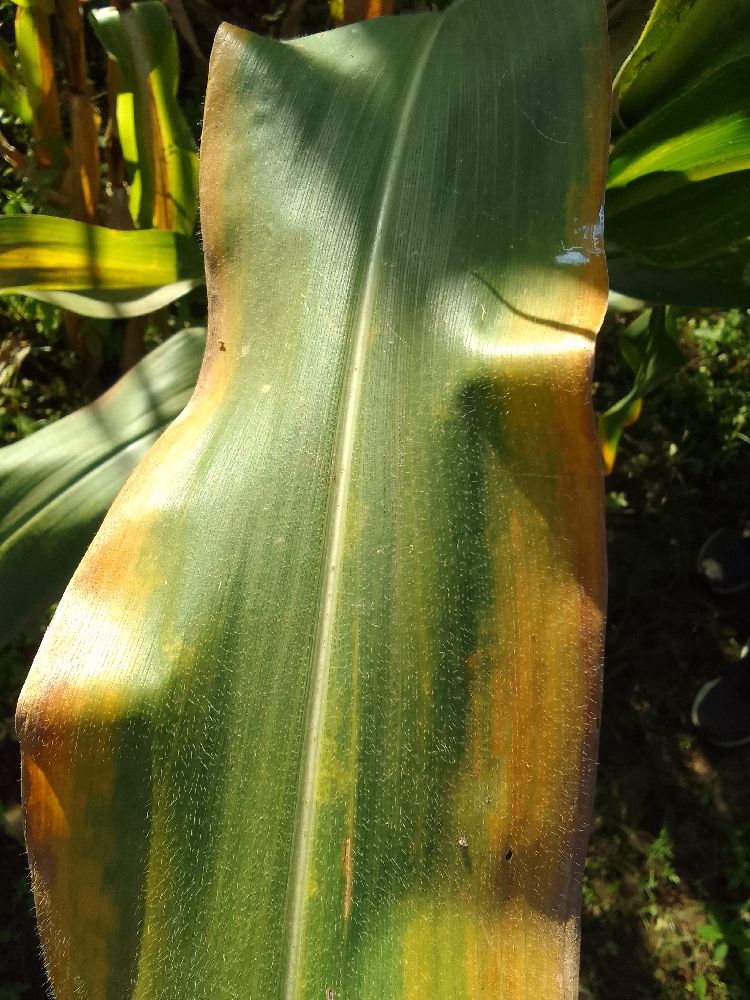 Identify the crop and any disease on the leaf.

maize, maize lethal necrosis
